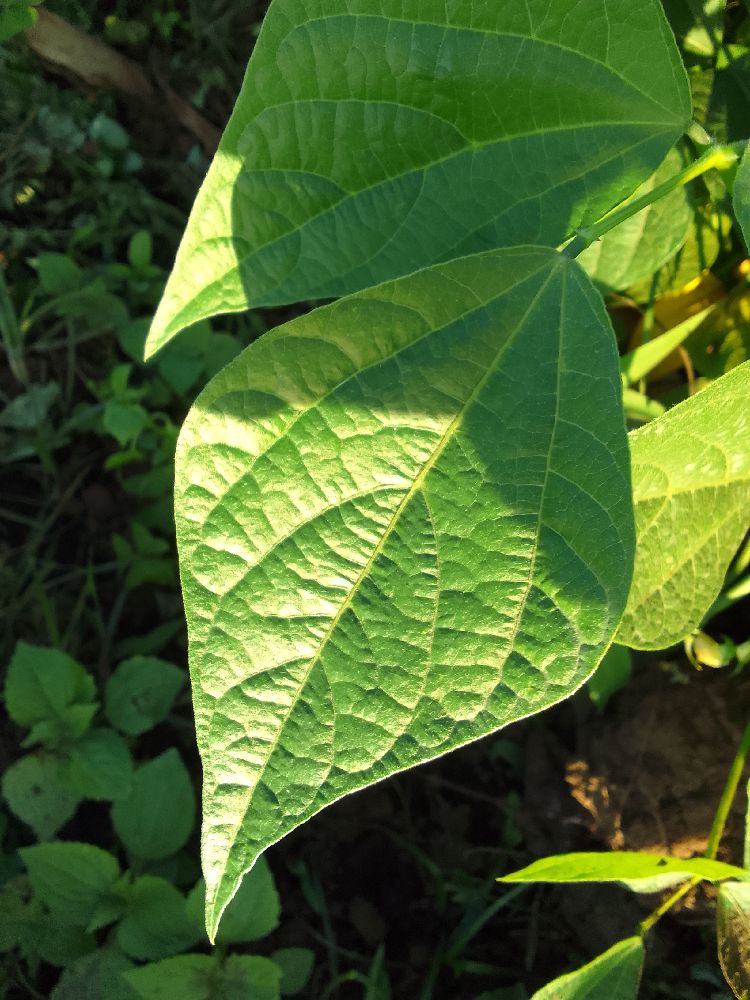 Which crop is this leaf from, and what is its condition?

common bean, healthy
